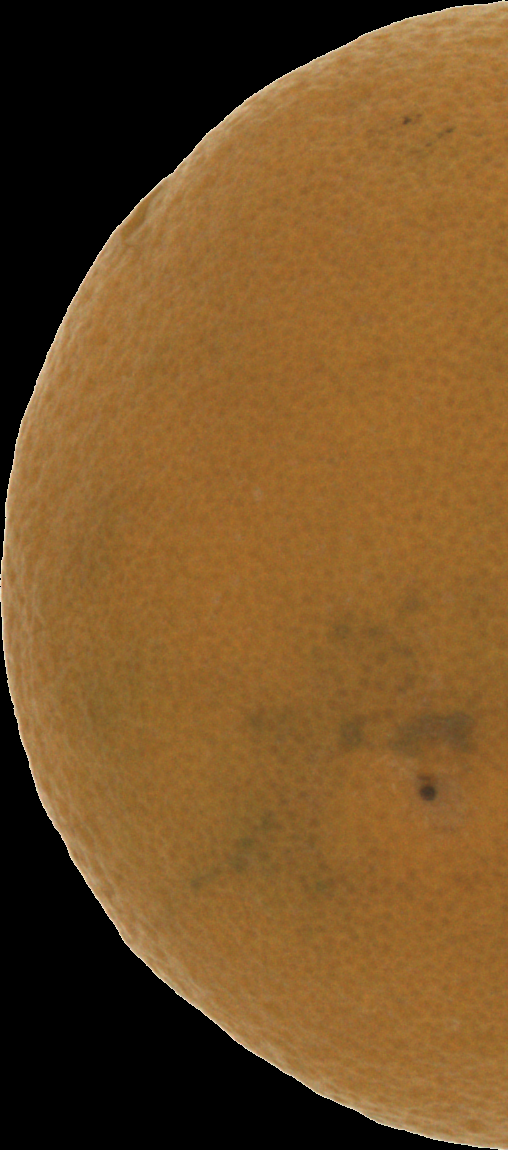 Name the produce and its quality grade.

orange, bad
